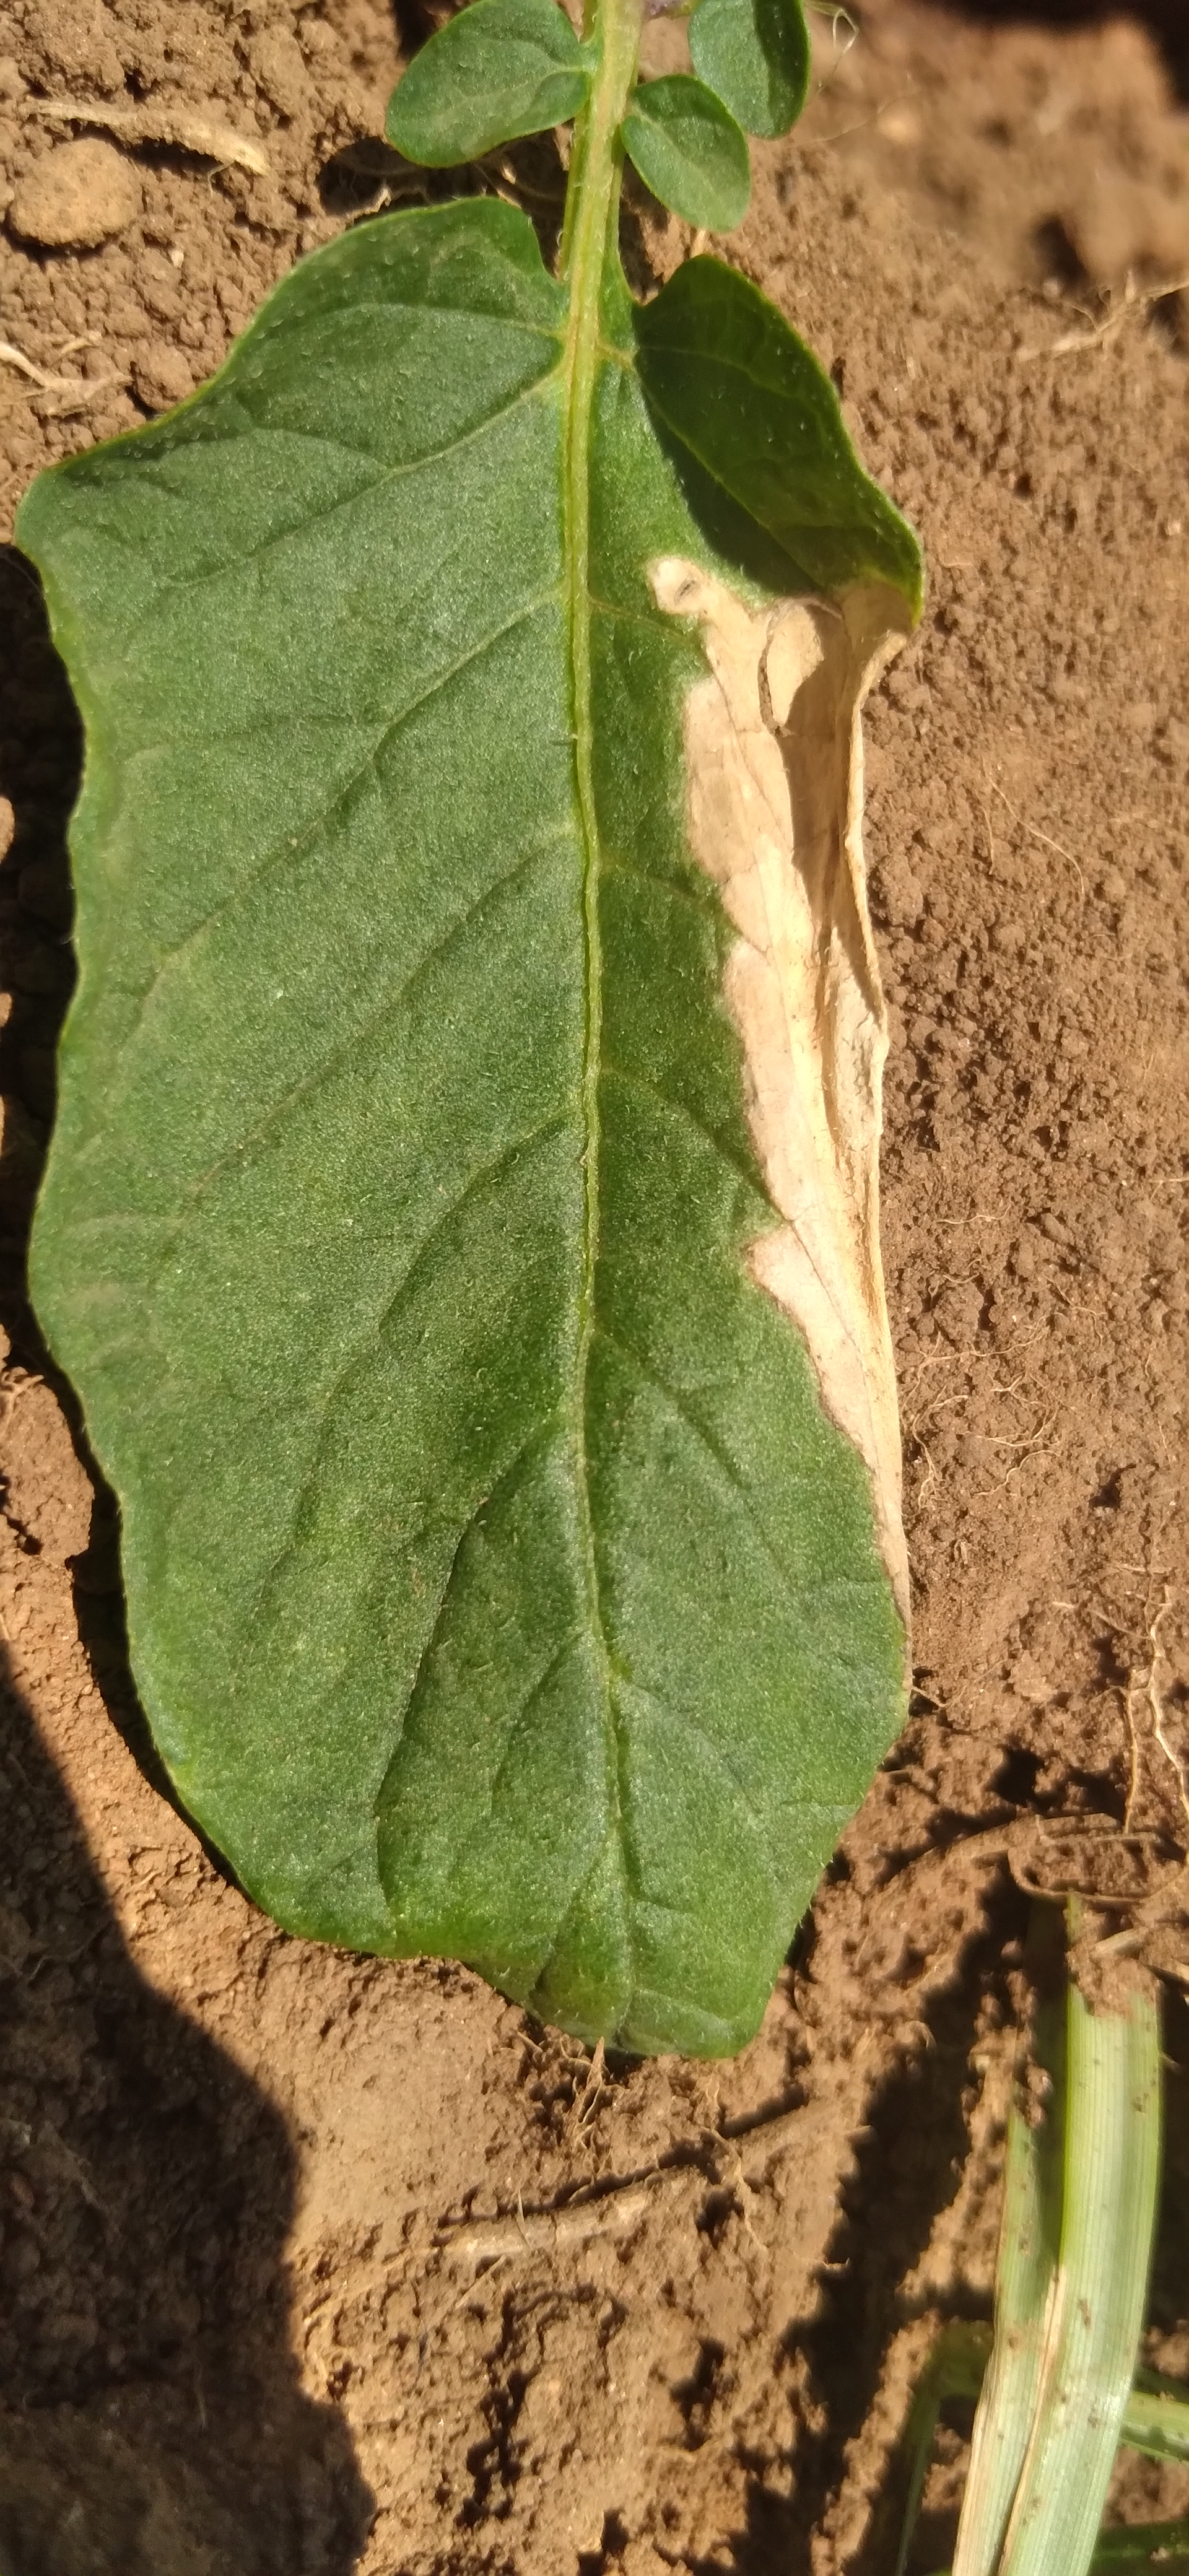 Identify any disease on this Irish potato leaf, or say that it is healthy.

early blight
